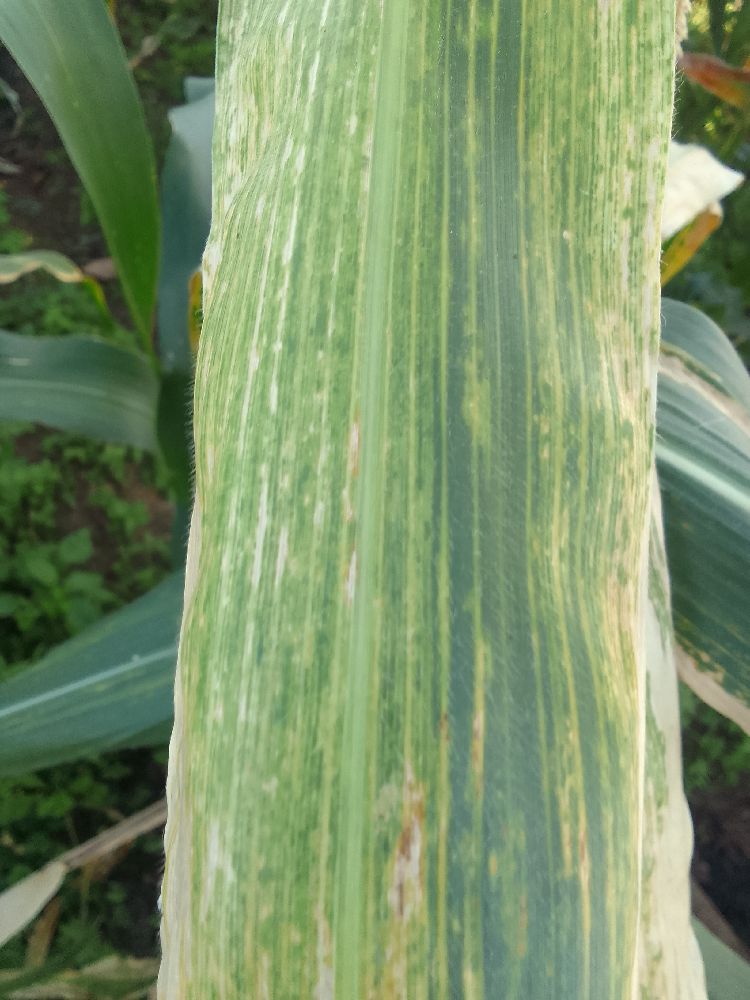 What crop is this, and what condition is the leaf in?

maize, maize lethal necrosis
